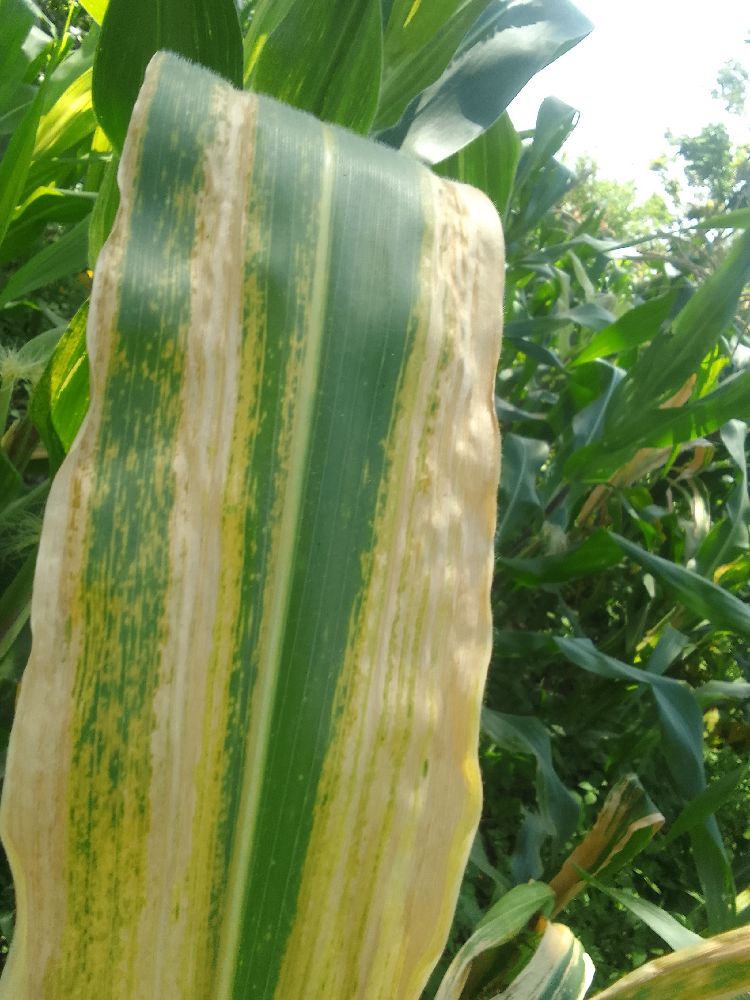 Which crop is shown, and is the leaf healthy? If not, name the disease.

maize, maize lethal necrosis
